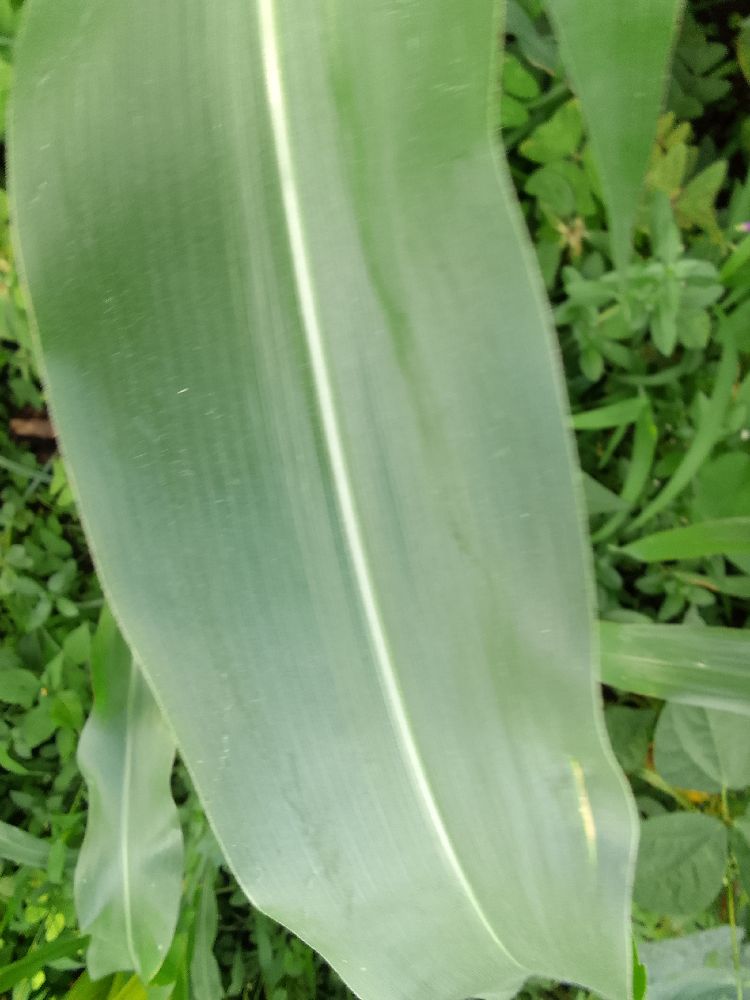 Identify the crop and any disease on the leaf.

maize, healthy
